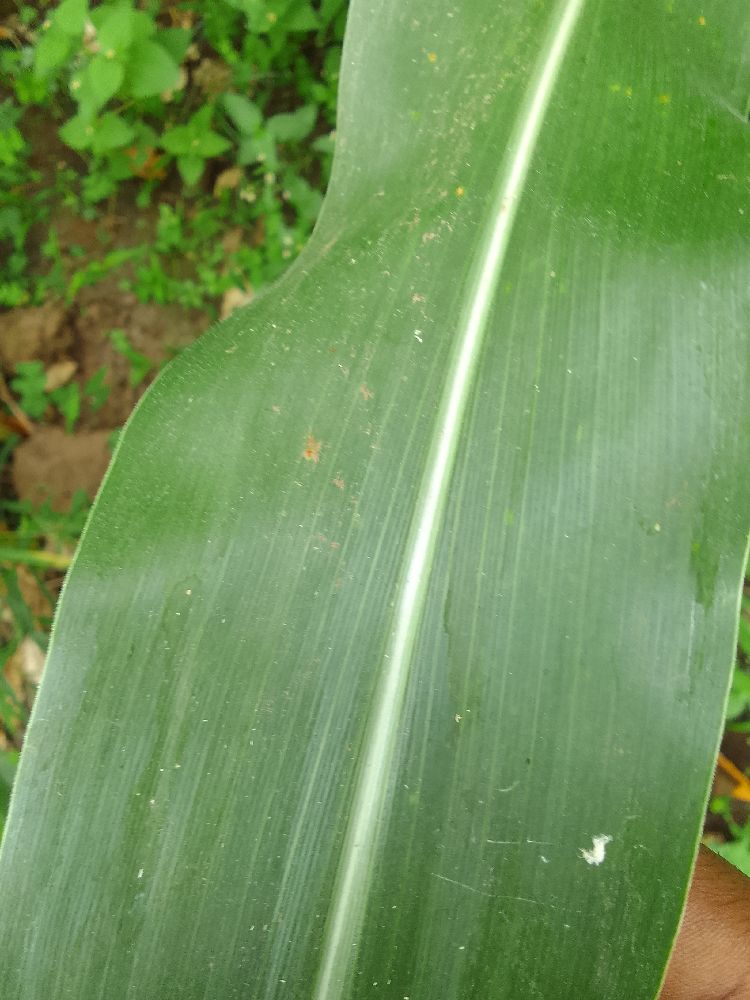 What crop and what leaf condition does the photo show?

maize, healthy
